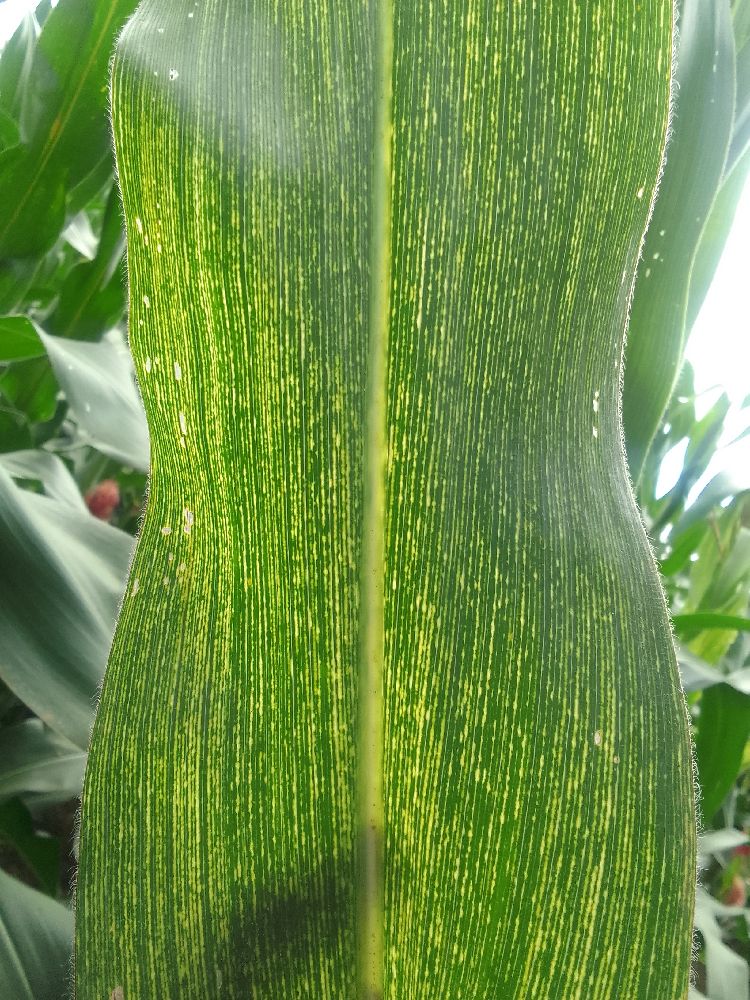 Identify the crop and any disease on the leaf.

maize, maize streak virus
